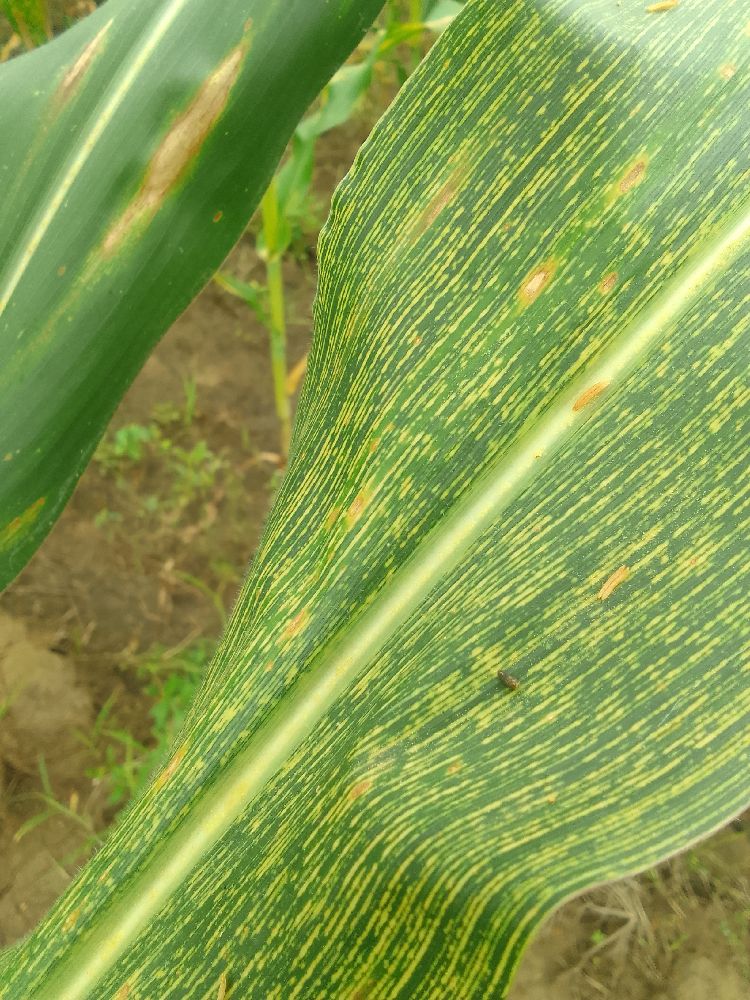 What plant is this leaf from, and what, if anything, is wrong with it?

maize, maize streak virus
